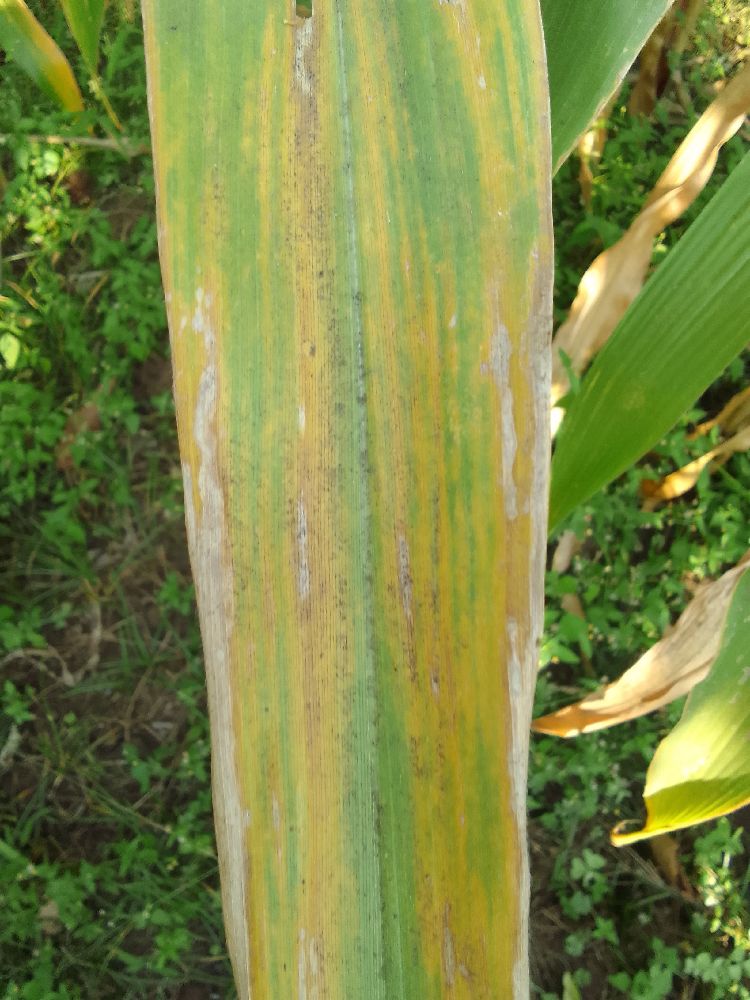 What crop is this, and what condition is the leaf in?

maize, maize lethal necrosis
